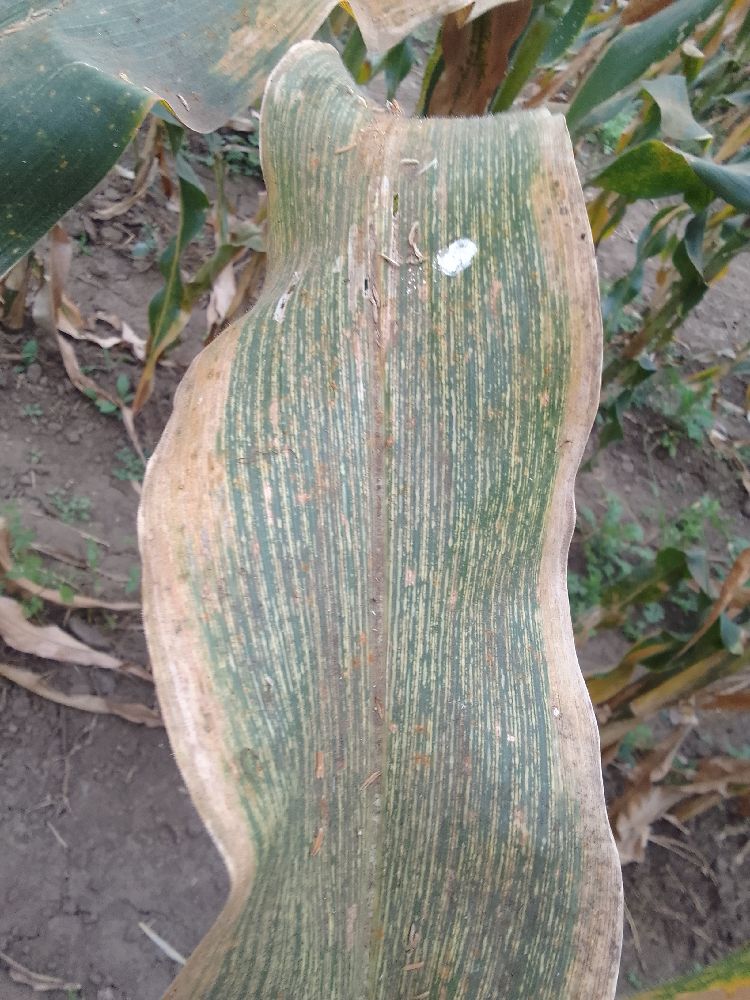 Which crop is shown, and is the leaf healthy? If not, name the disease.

maize, maize streak virus
